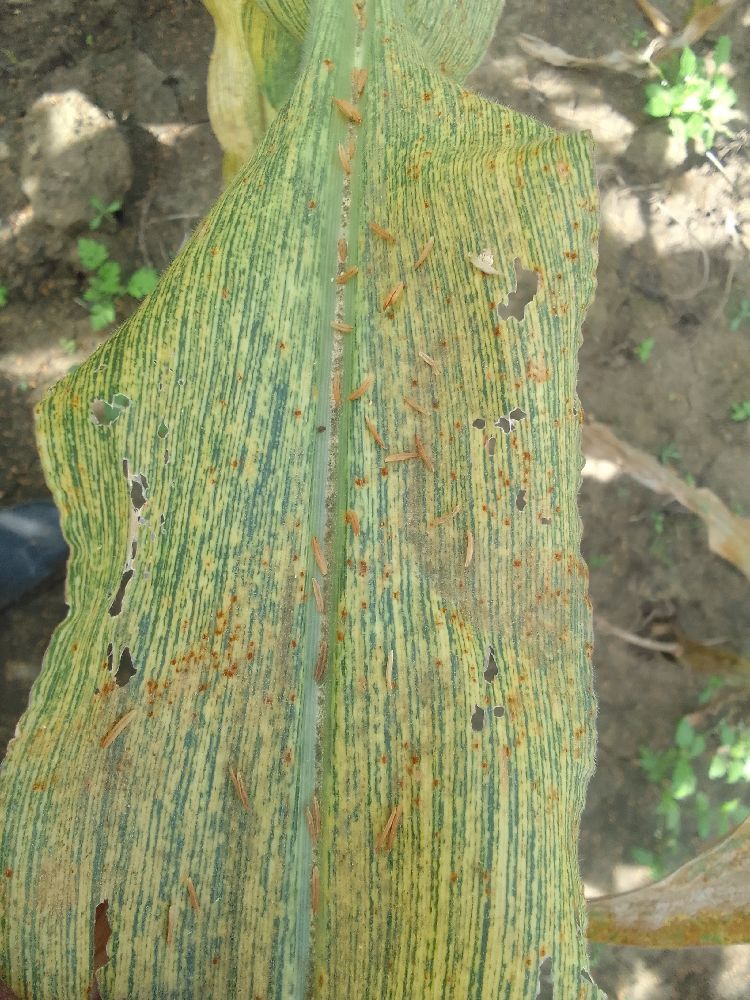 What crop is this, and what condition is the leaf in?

maize, maize streak virus
